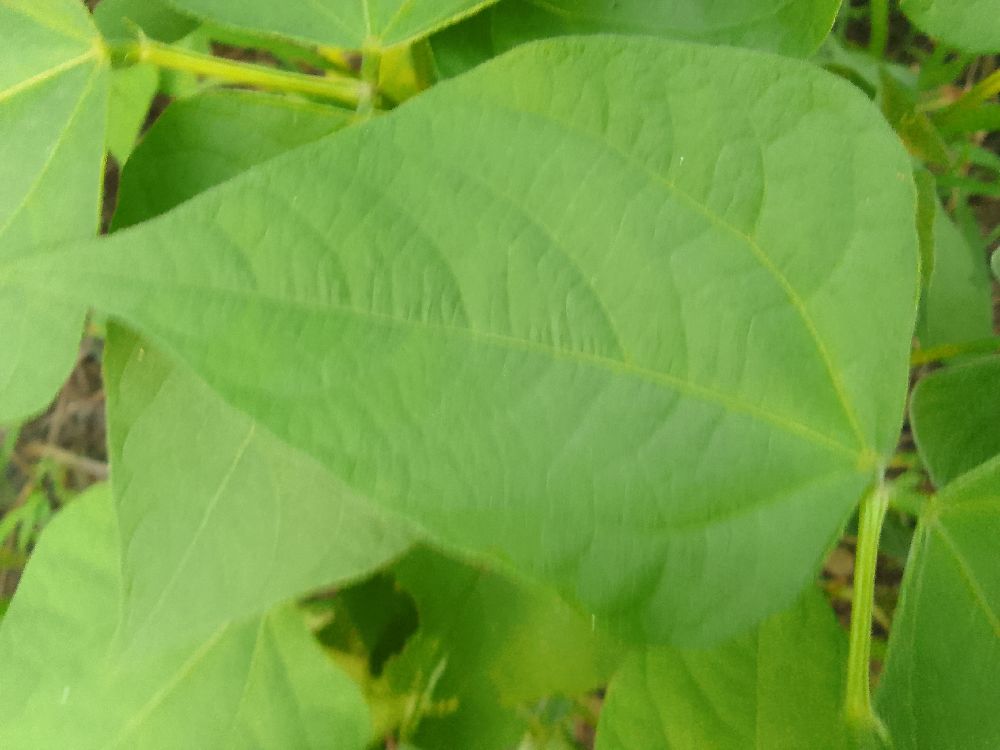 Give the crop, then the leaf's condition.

common bean, healthy
